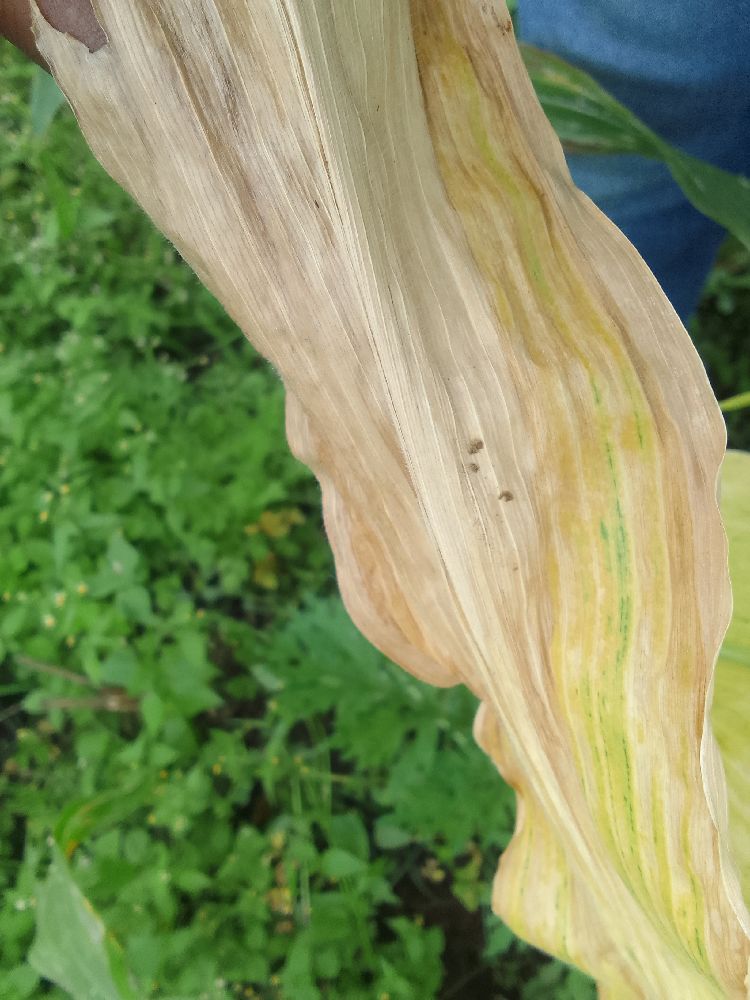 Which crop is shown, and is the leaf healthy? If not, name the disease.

maize, maize lethal necrosis
